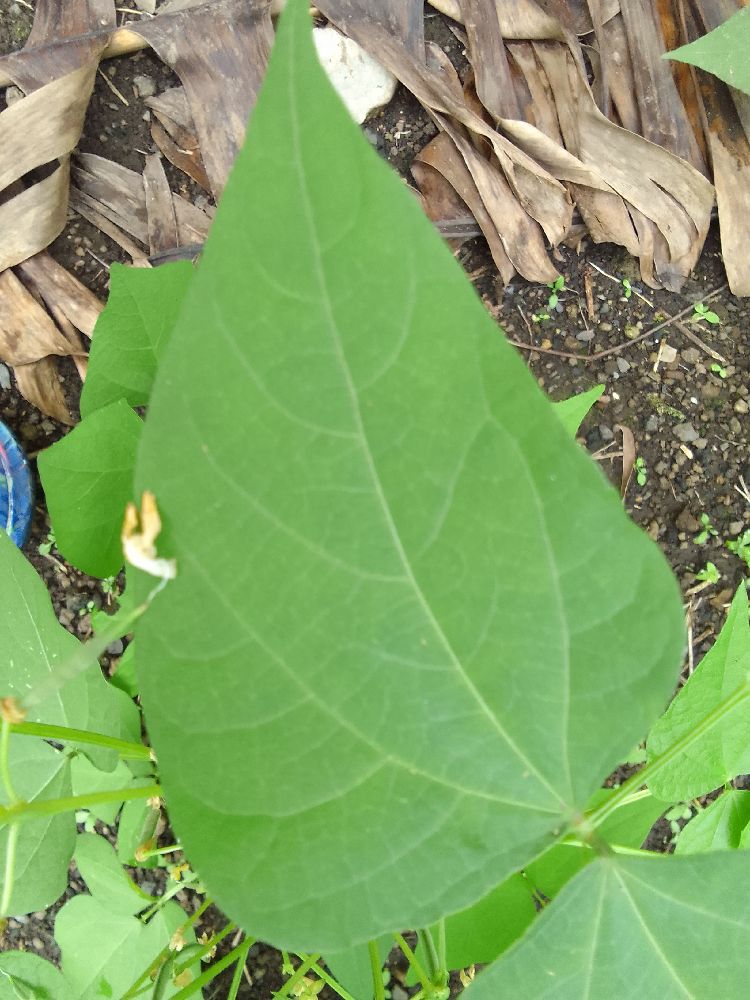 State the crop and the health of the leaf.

common bean, healthy
